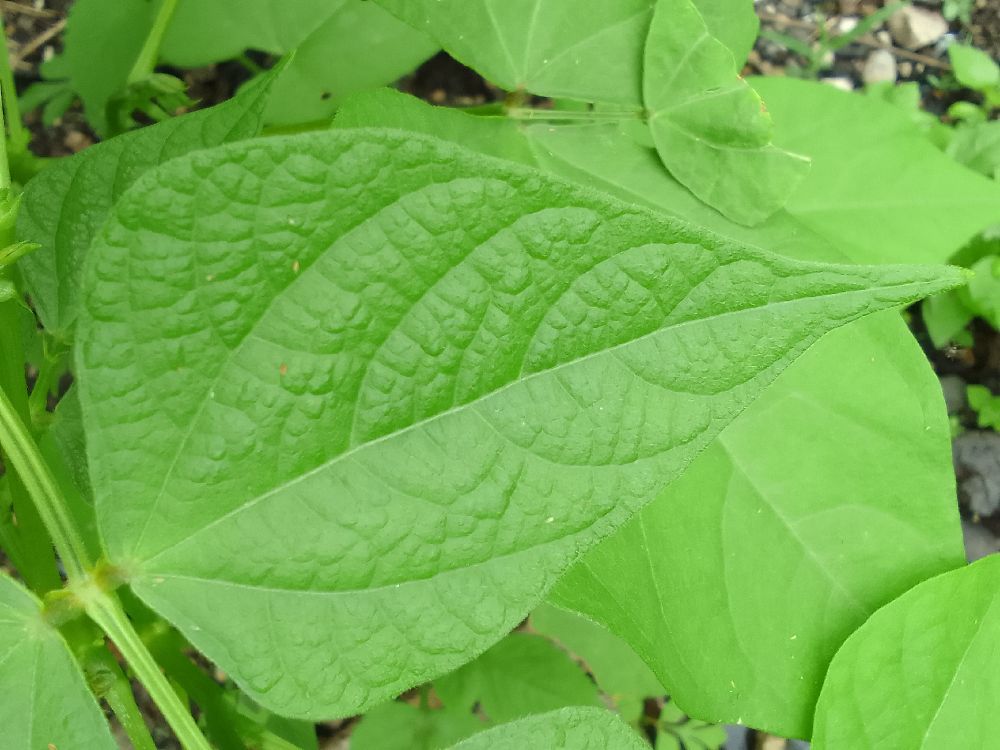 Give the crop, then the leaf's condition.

common bean, healthy
